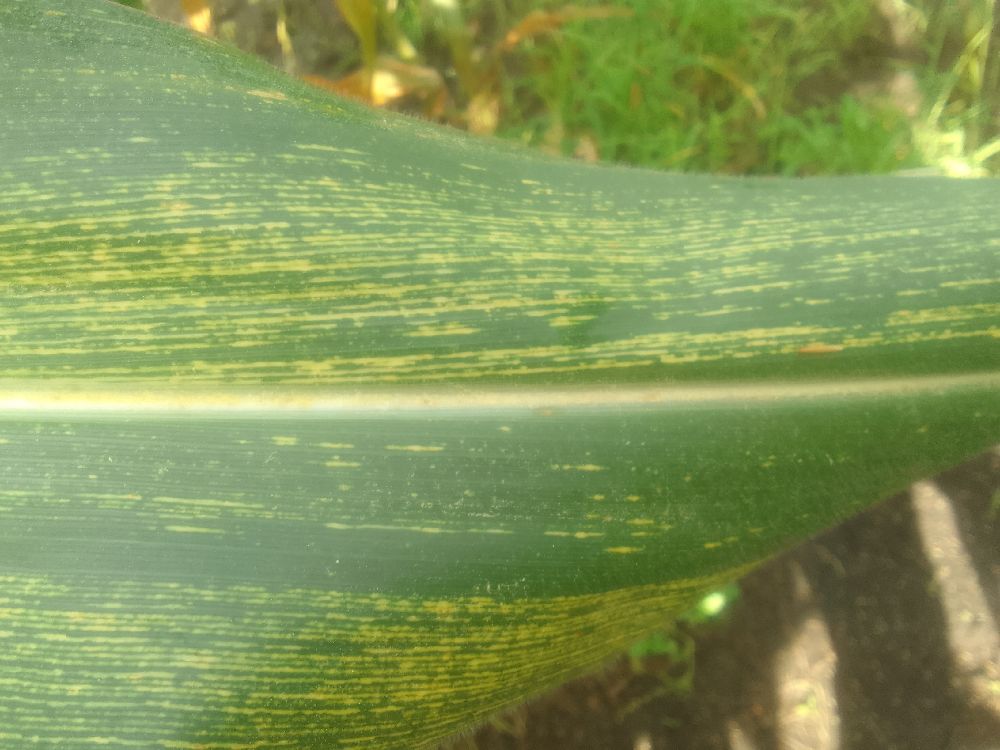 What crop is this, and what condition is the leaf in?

maize, maize streak virus
